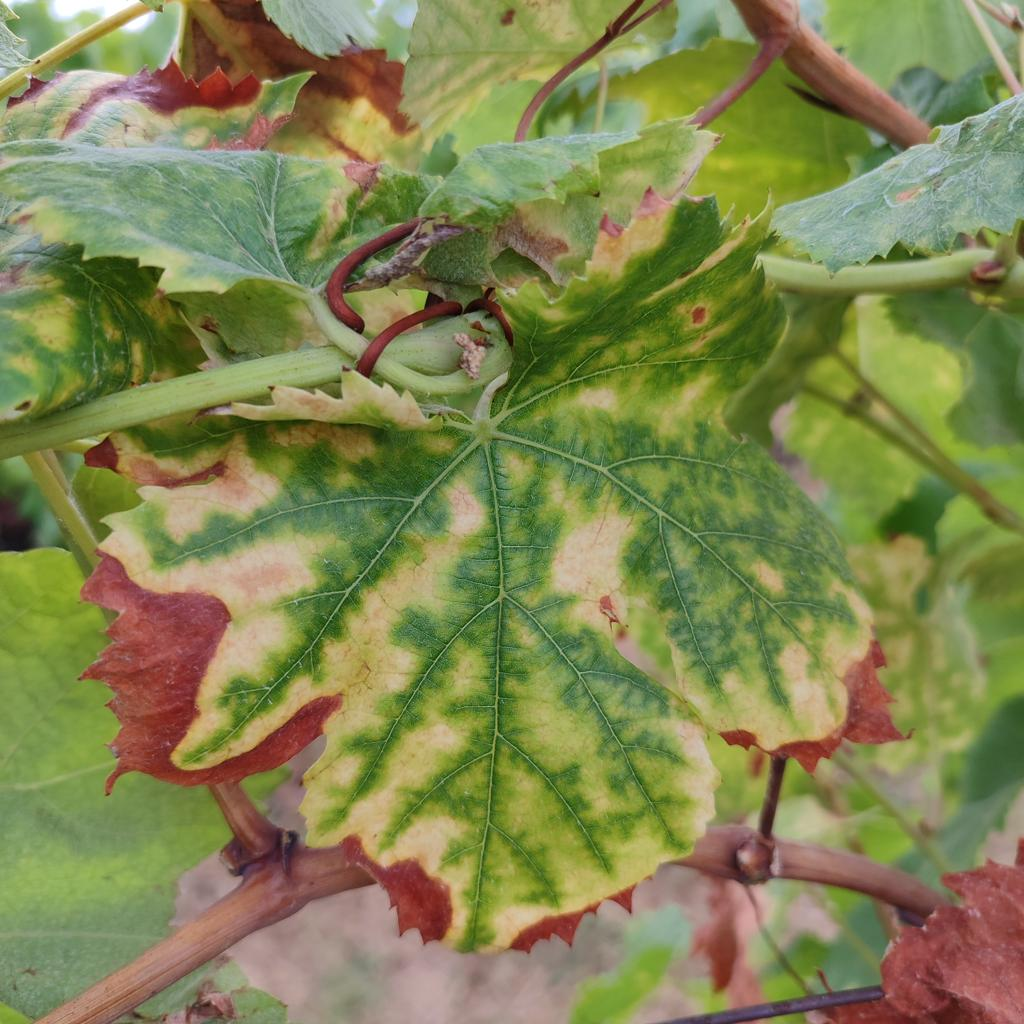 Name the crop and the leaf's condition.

grapevine, esca complex
